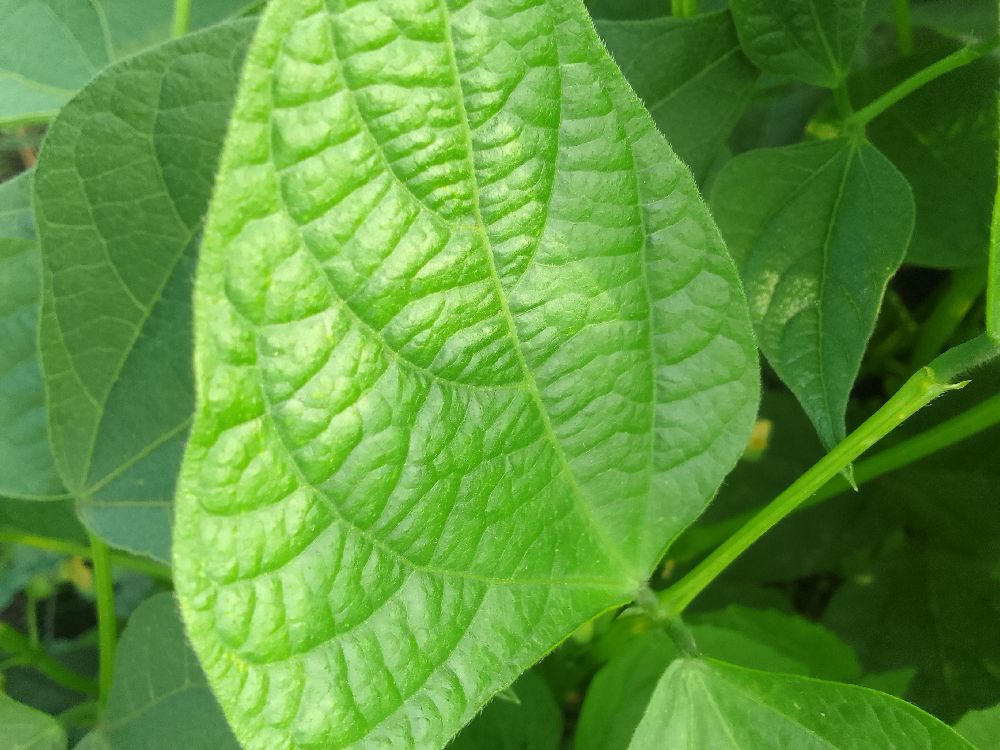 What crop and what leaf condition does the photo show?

common bean, healthy
